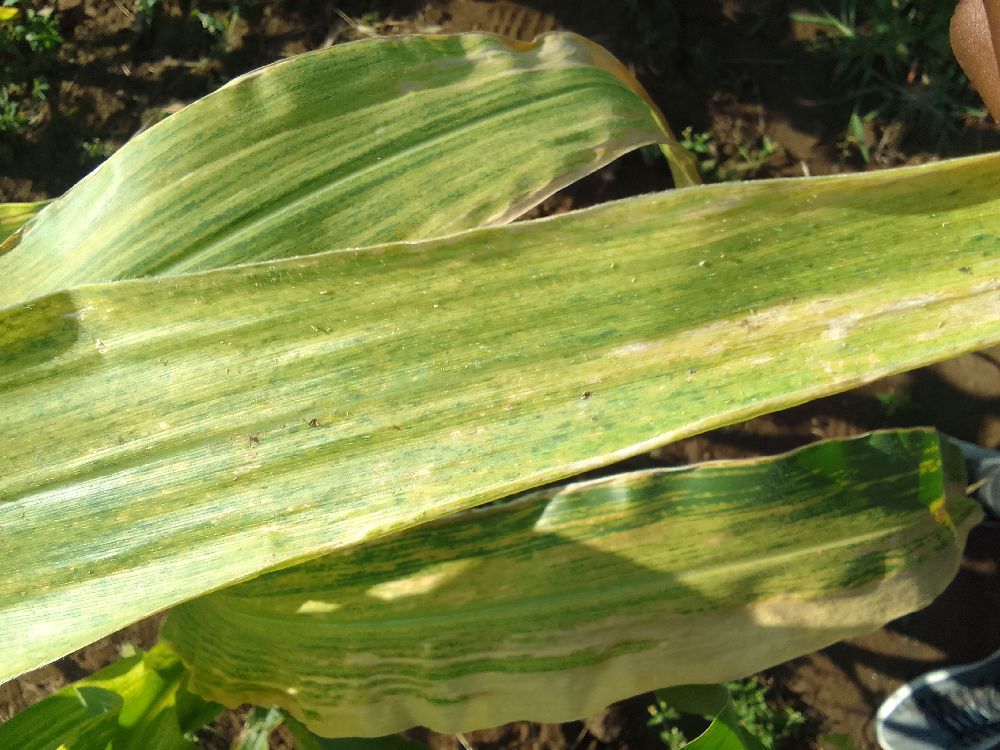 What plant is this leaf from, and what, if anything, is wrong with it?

maize, maize lethal necrosis
